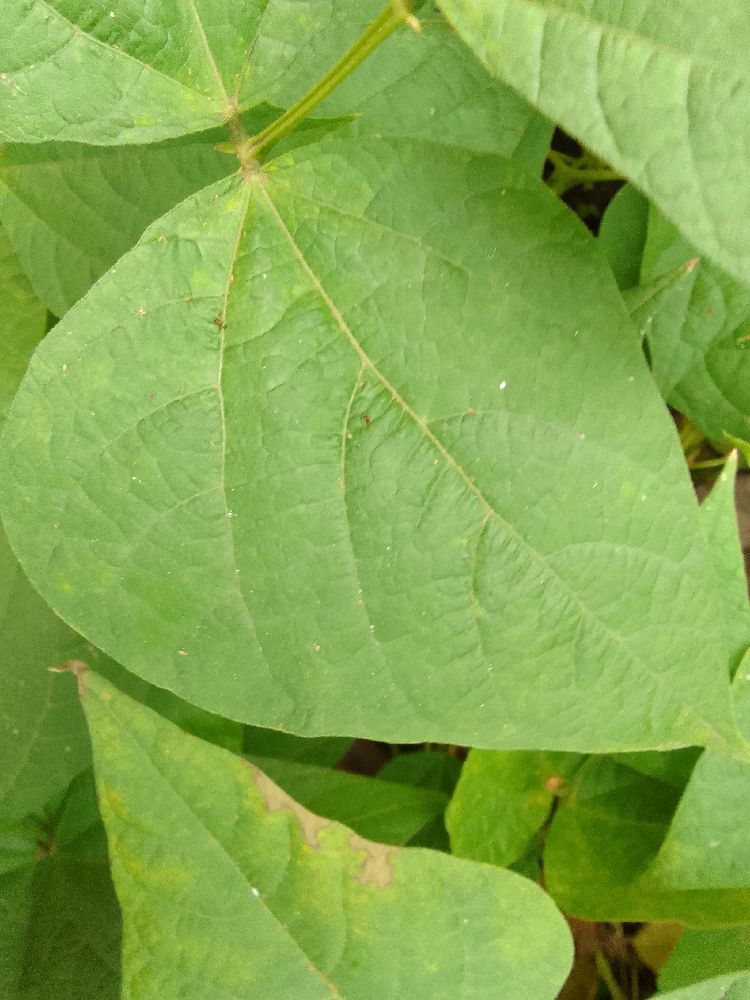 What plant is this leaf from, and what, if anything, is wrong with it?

common bean, healthy
